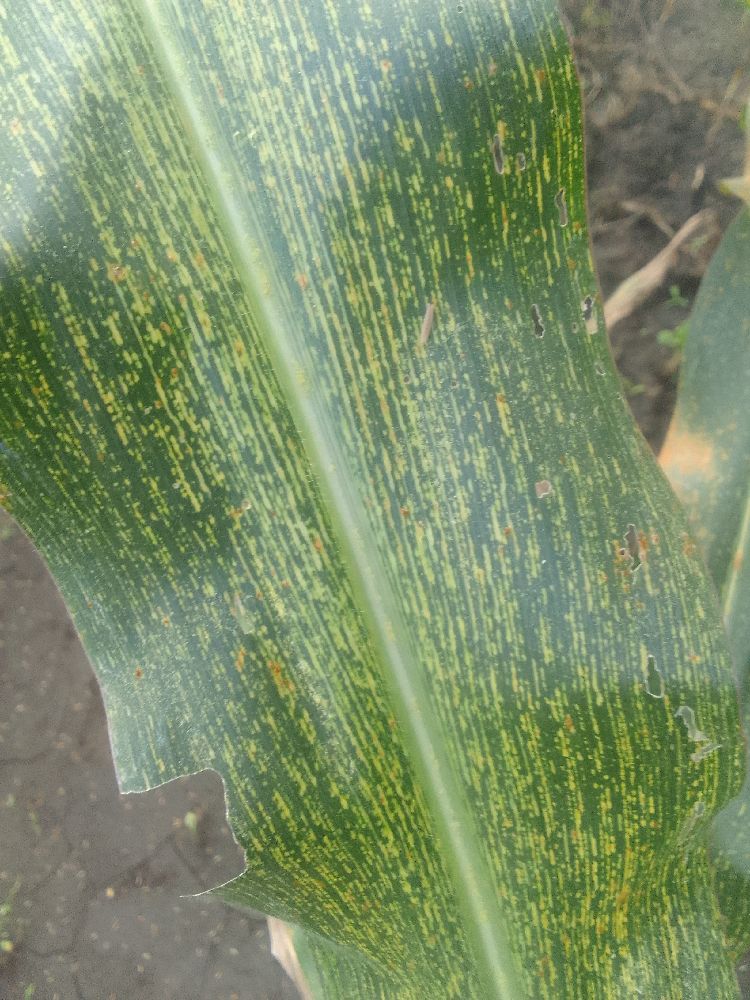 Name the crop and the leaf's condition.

maize, maize streak virus
